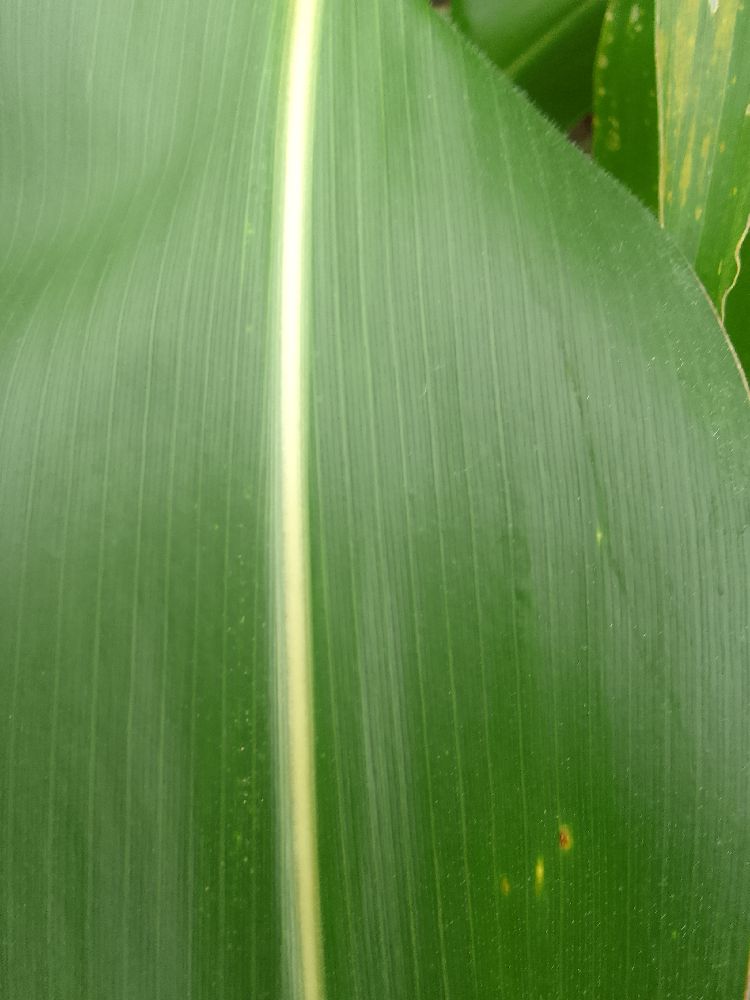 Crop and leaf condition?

maize, healthy
